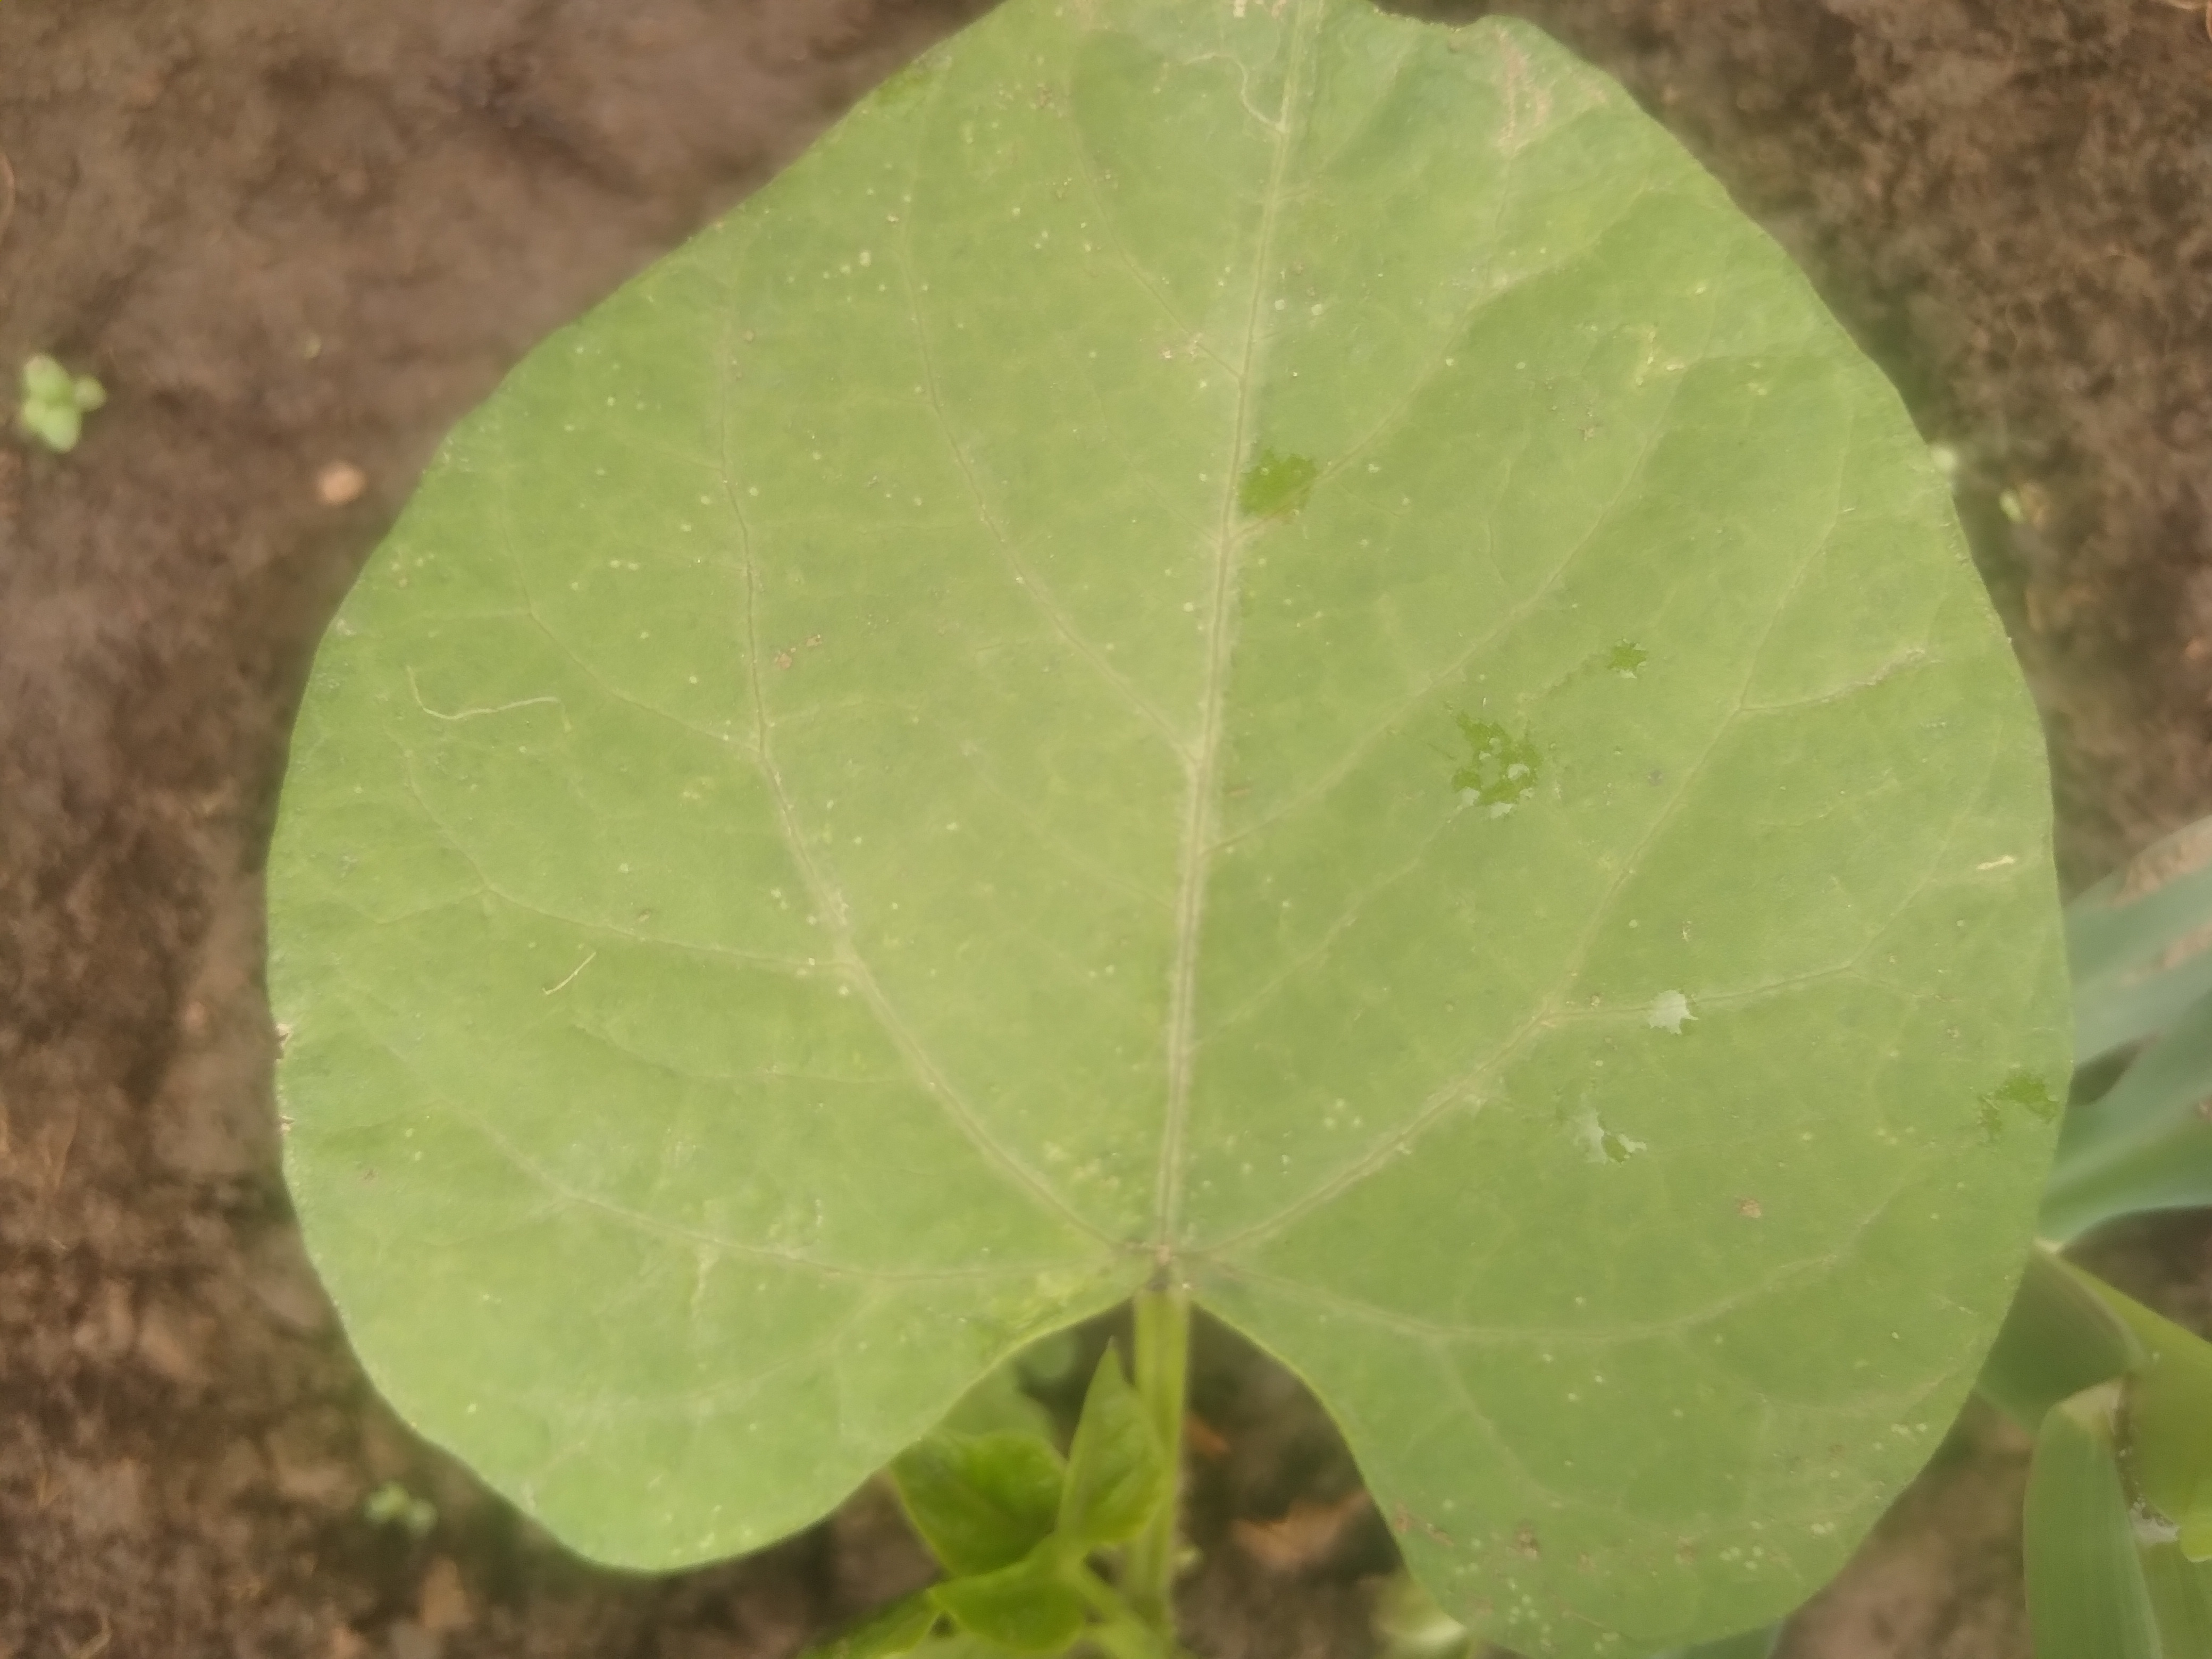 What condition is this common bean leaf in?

healthy
